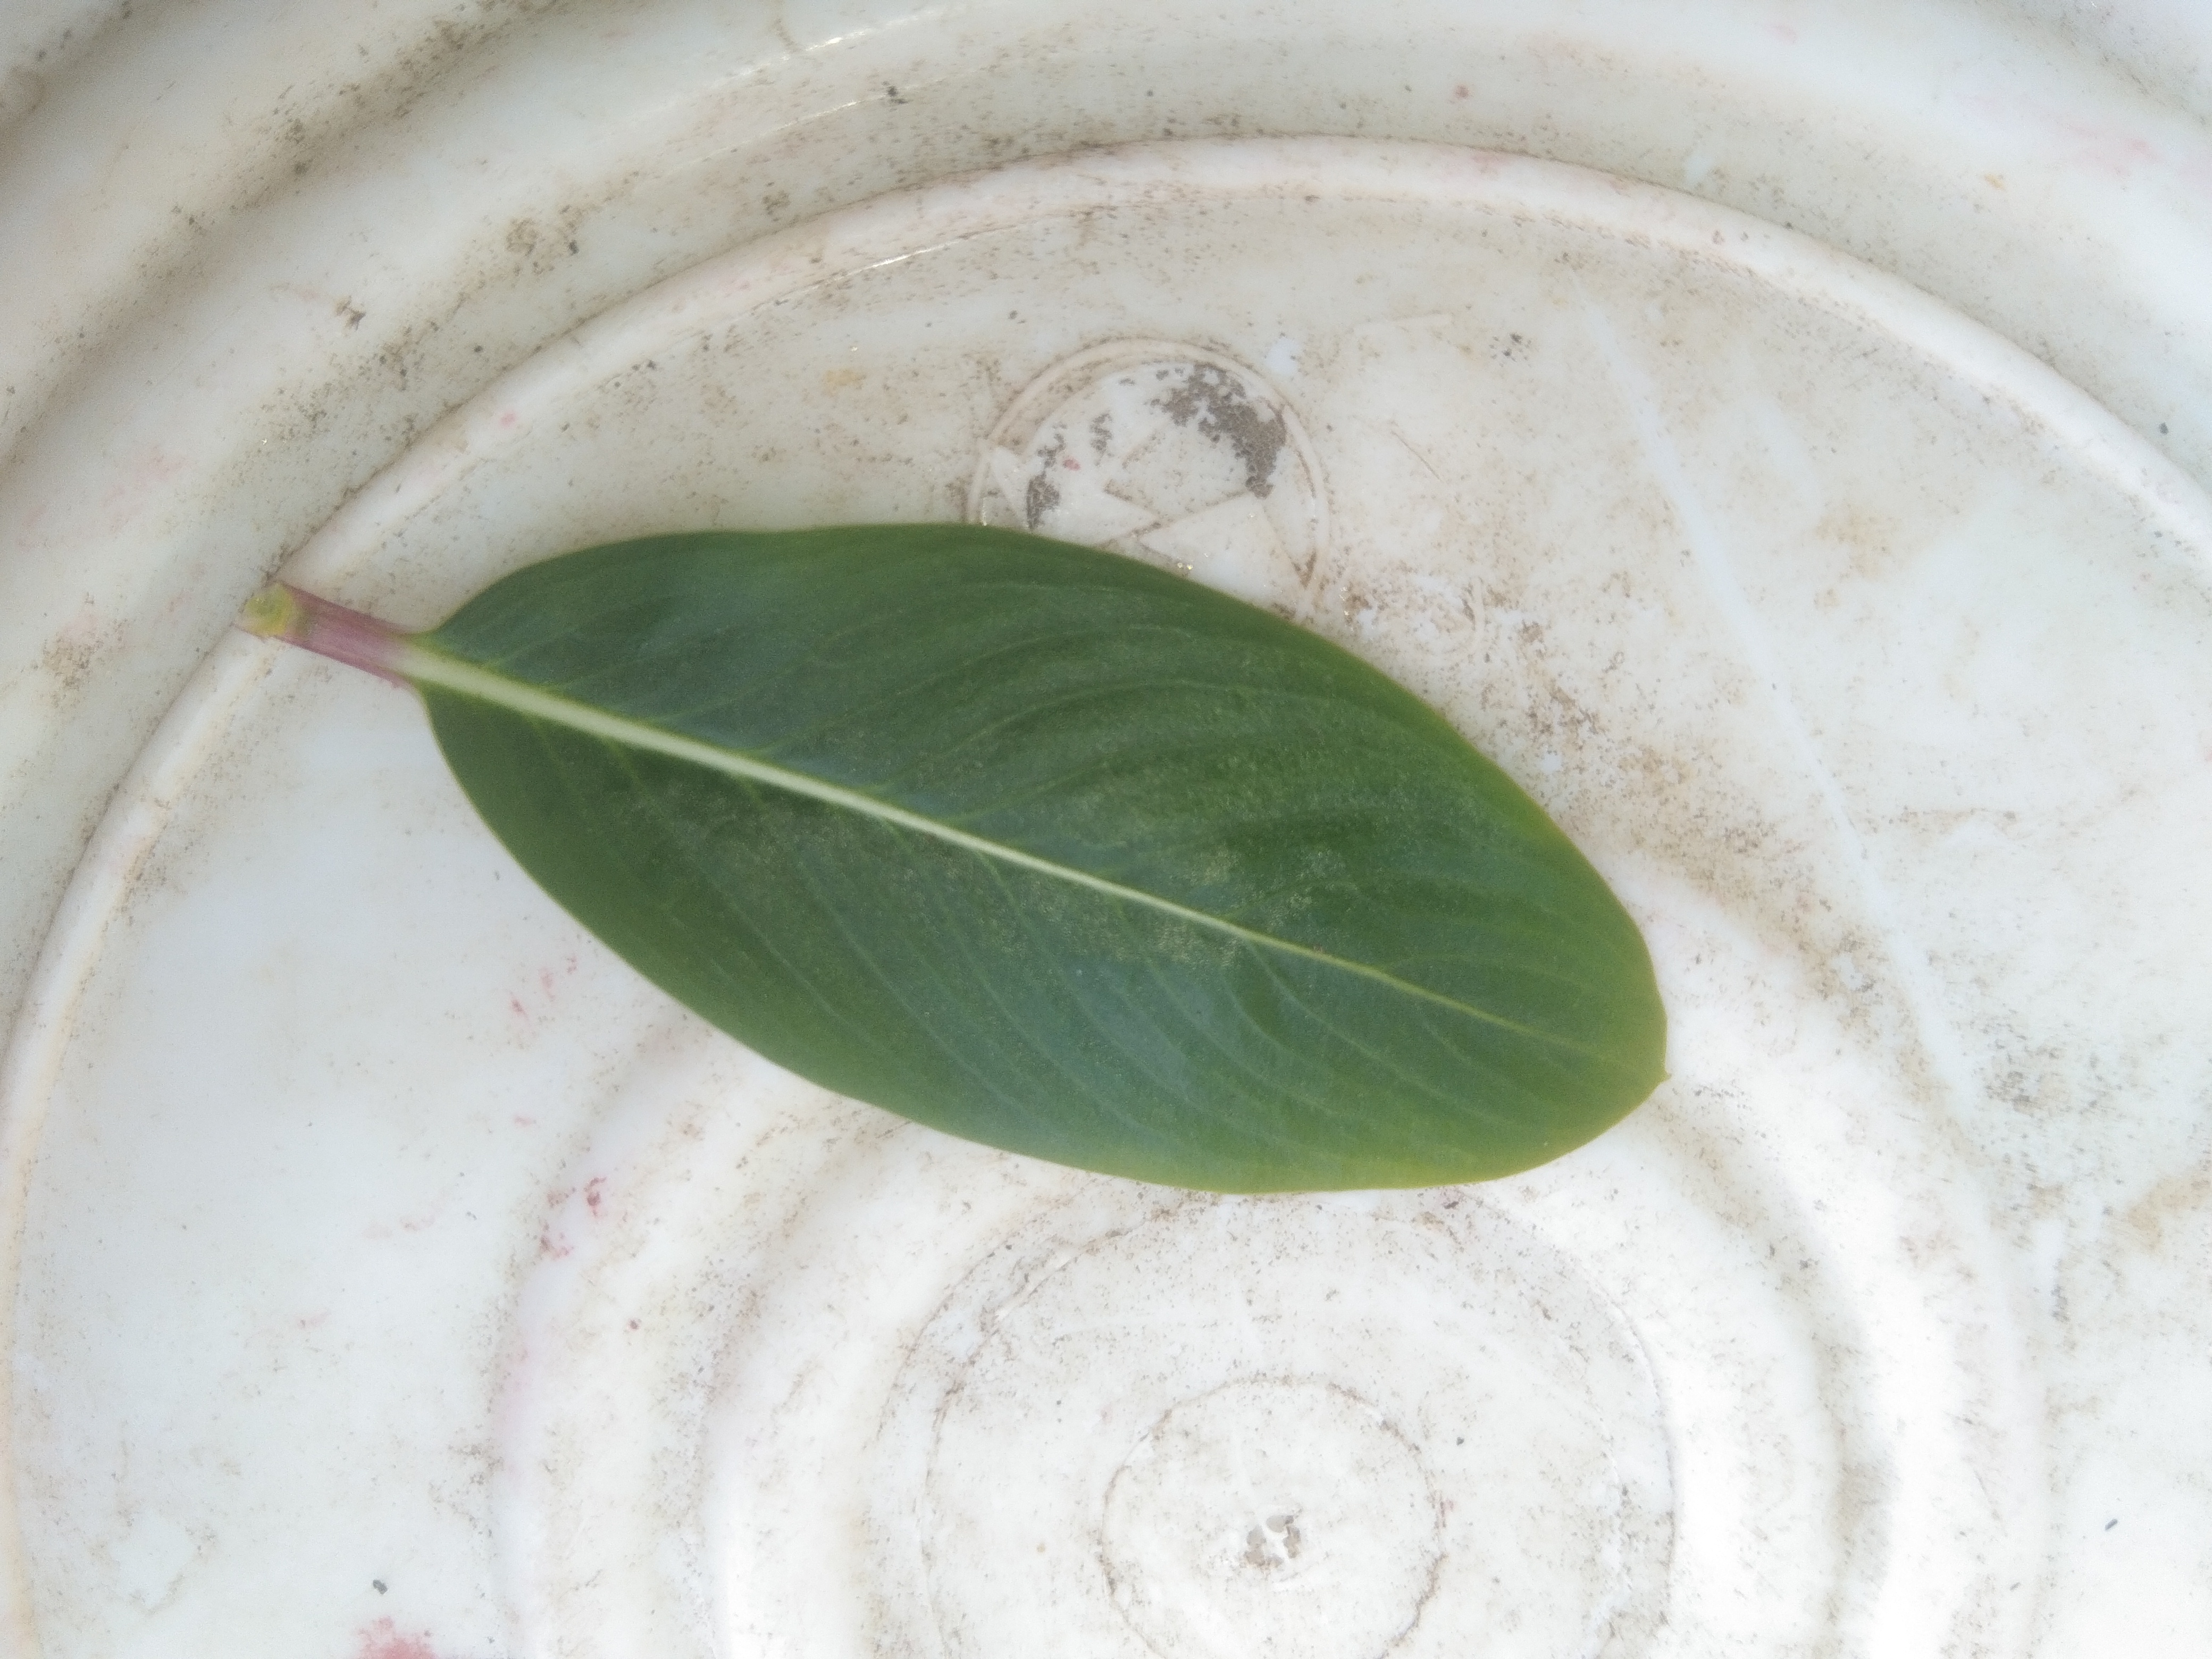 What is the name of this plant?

rose periwinkle
